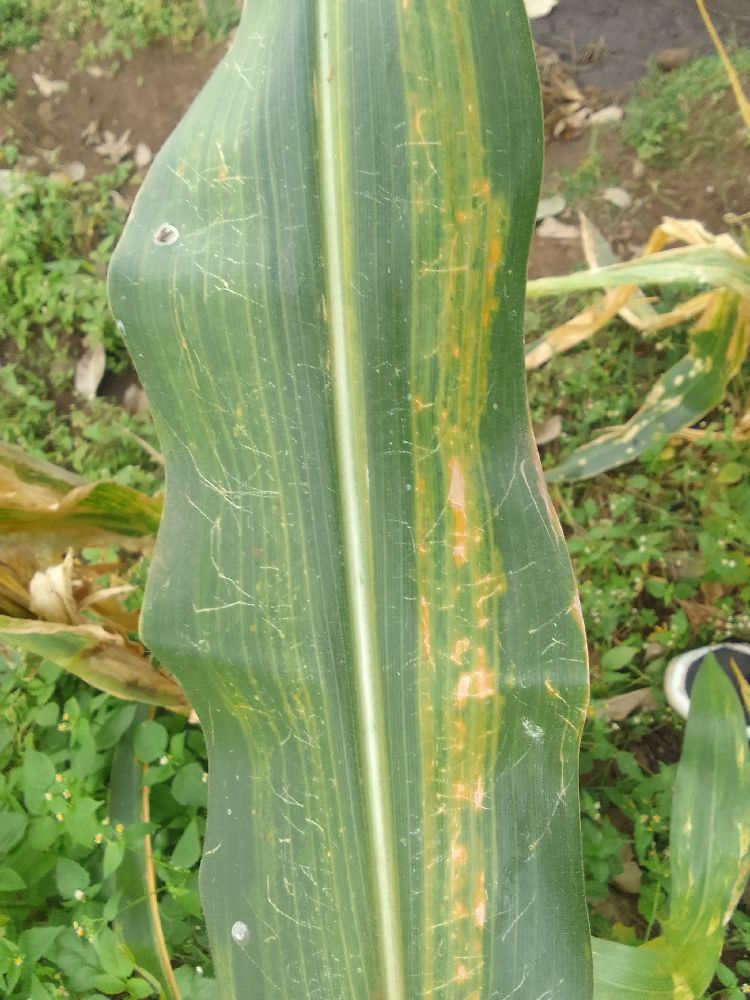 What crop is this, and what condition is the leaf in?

maize, maize lethal necrosis
